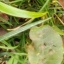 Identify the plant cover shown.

grass
